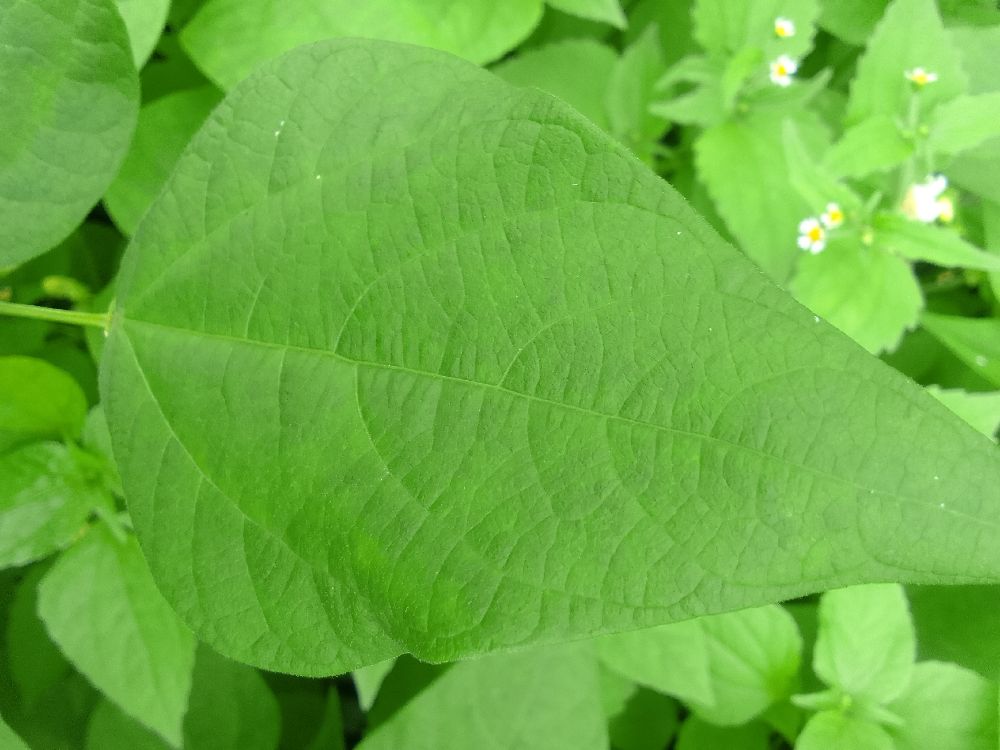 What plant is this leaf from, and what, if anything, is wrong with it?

common bean, healthy
